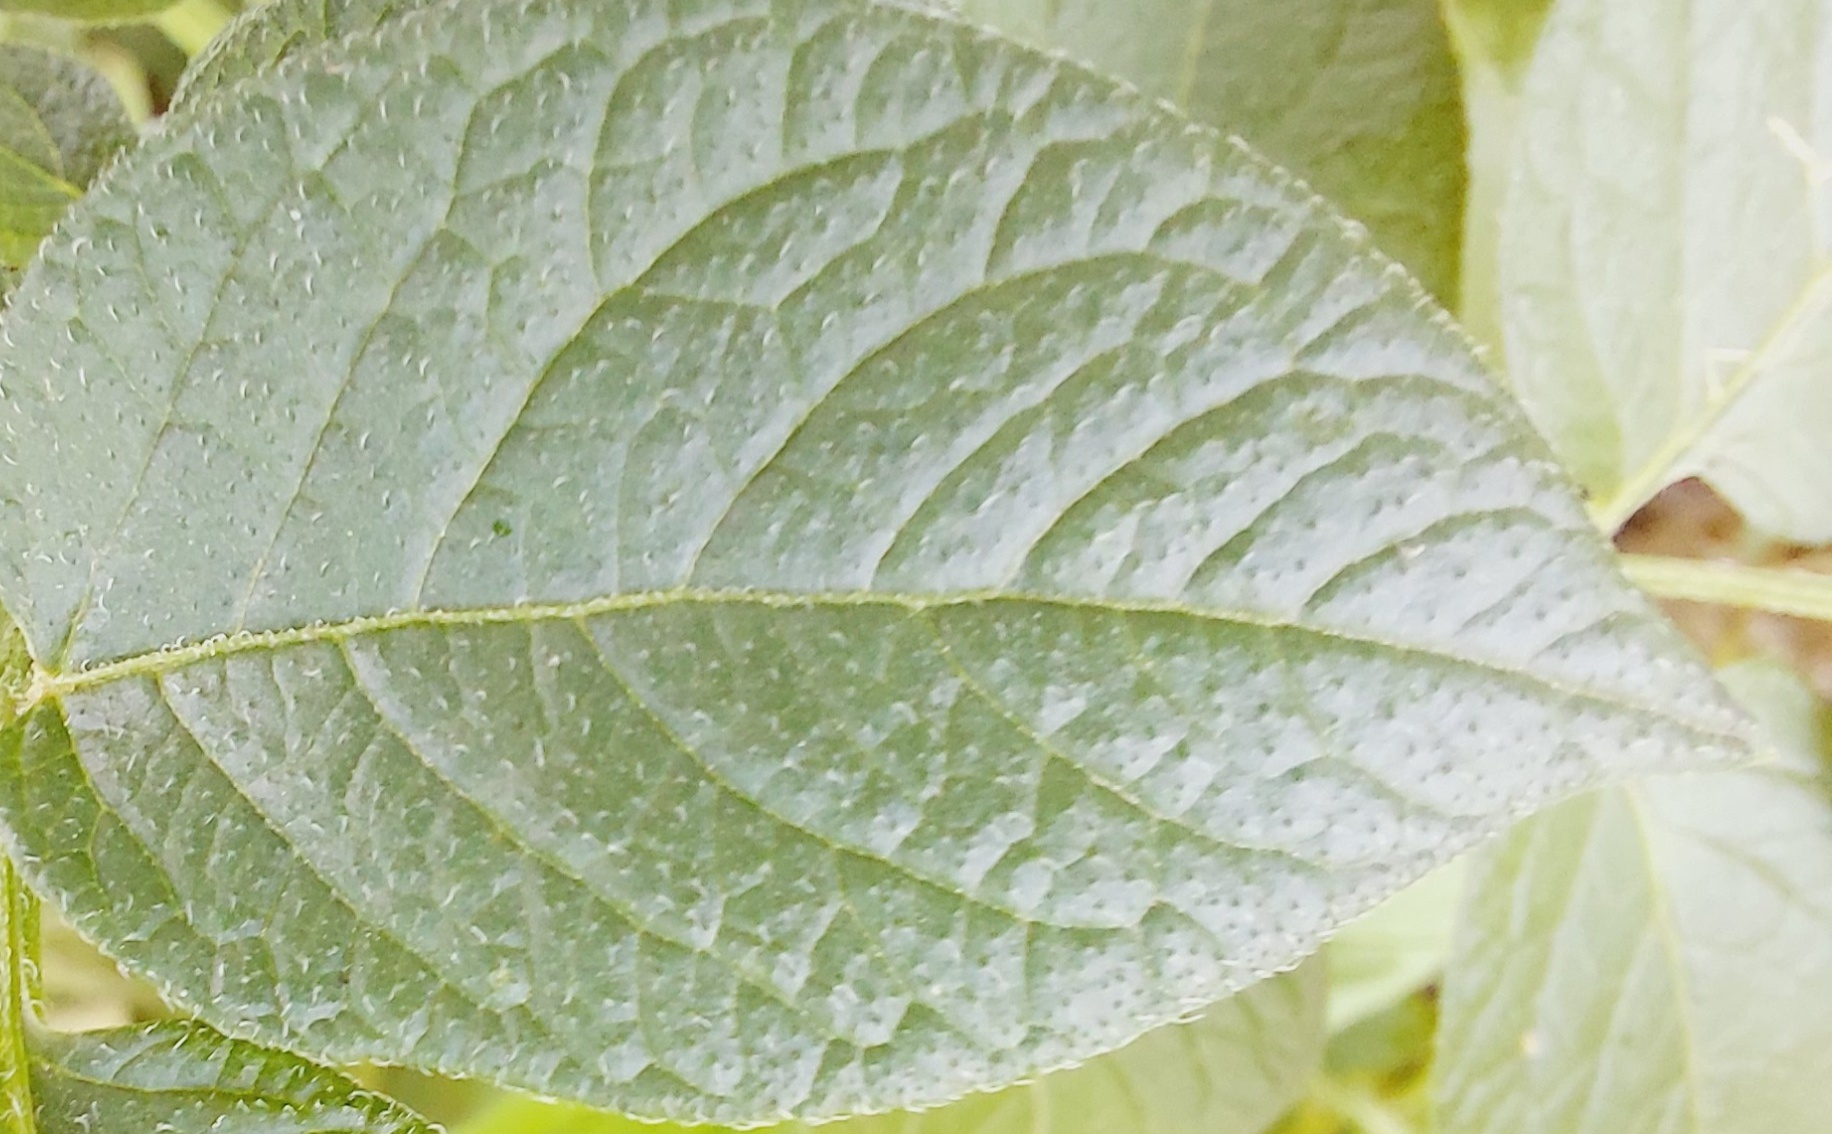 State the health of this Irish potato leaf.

healthy
